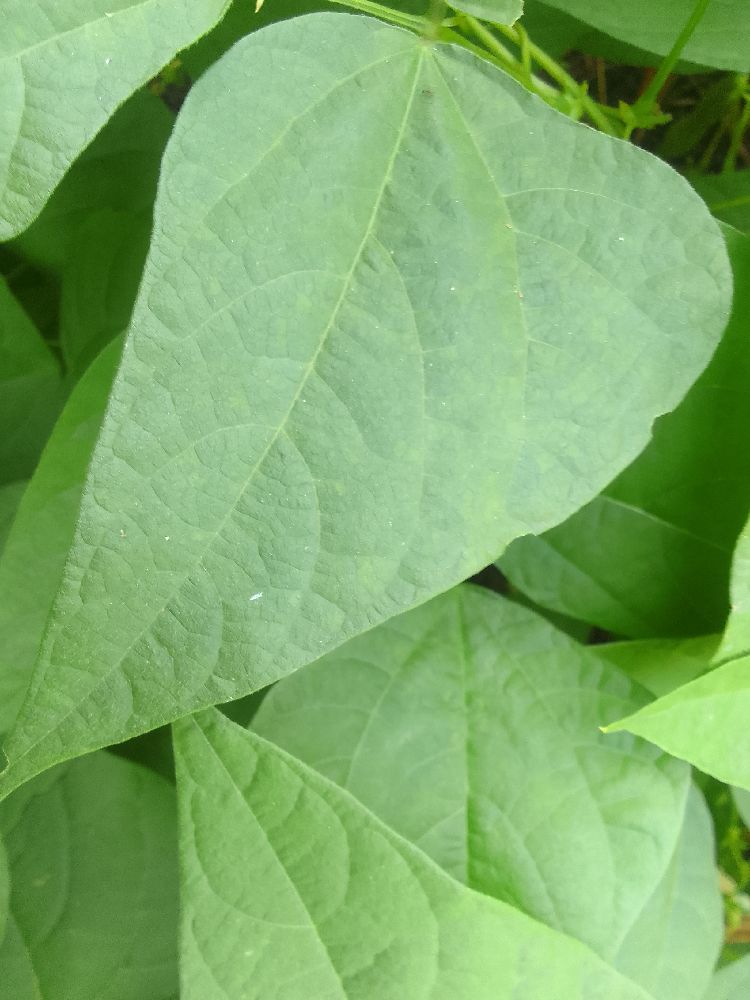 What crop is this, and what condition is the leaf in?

common bean, healthy
